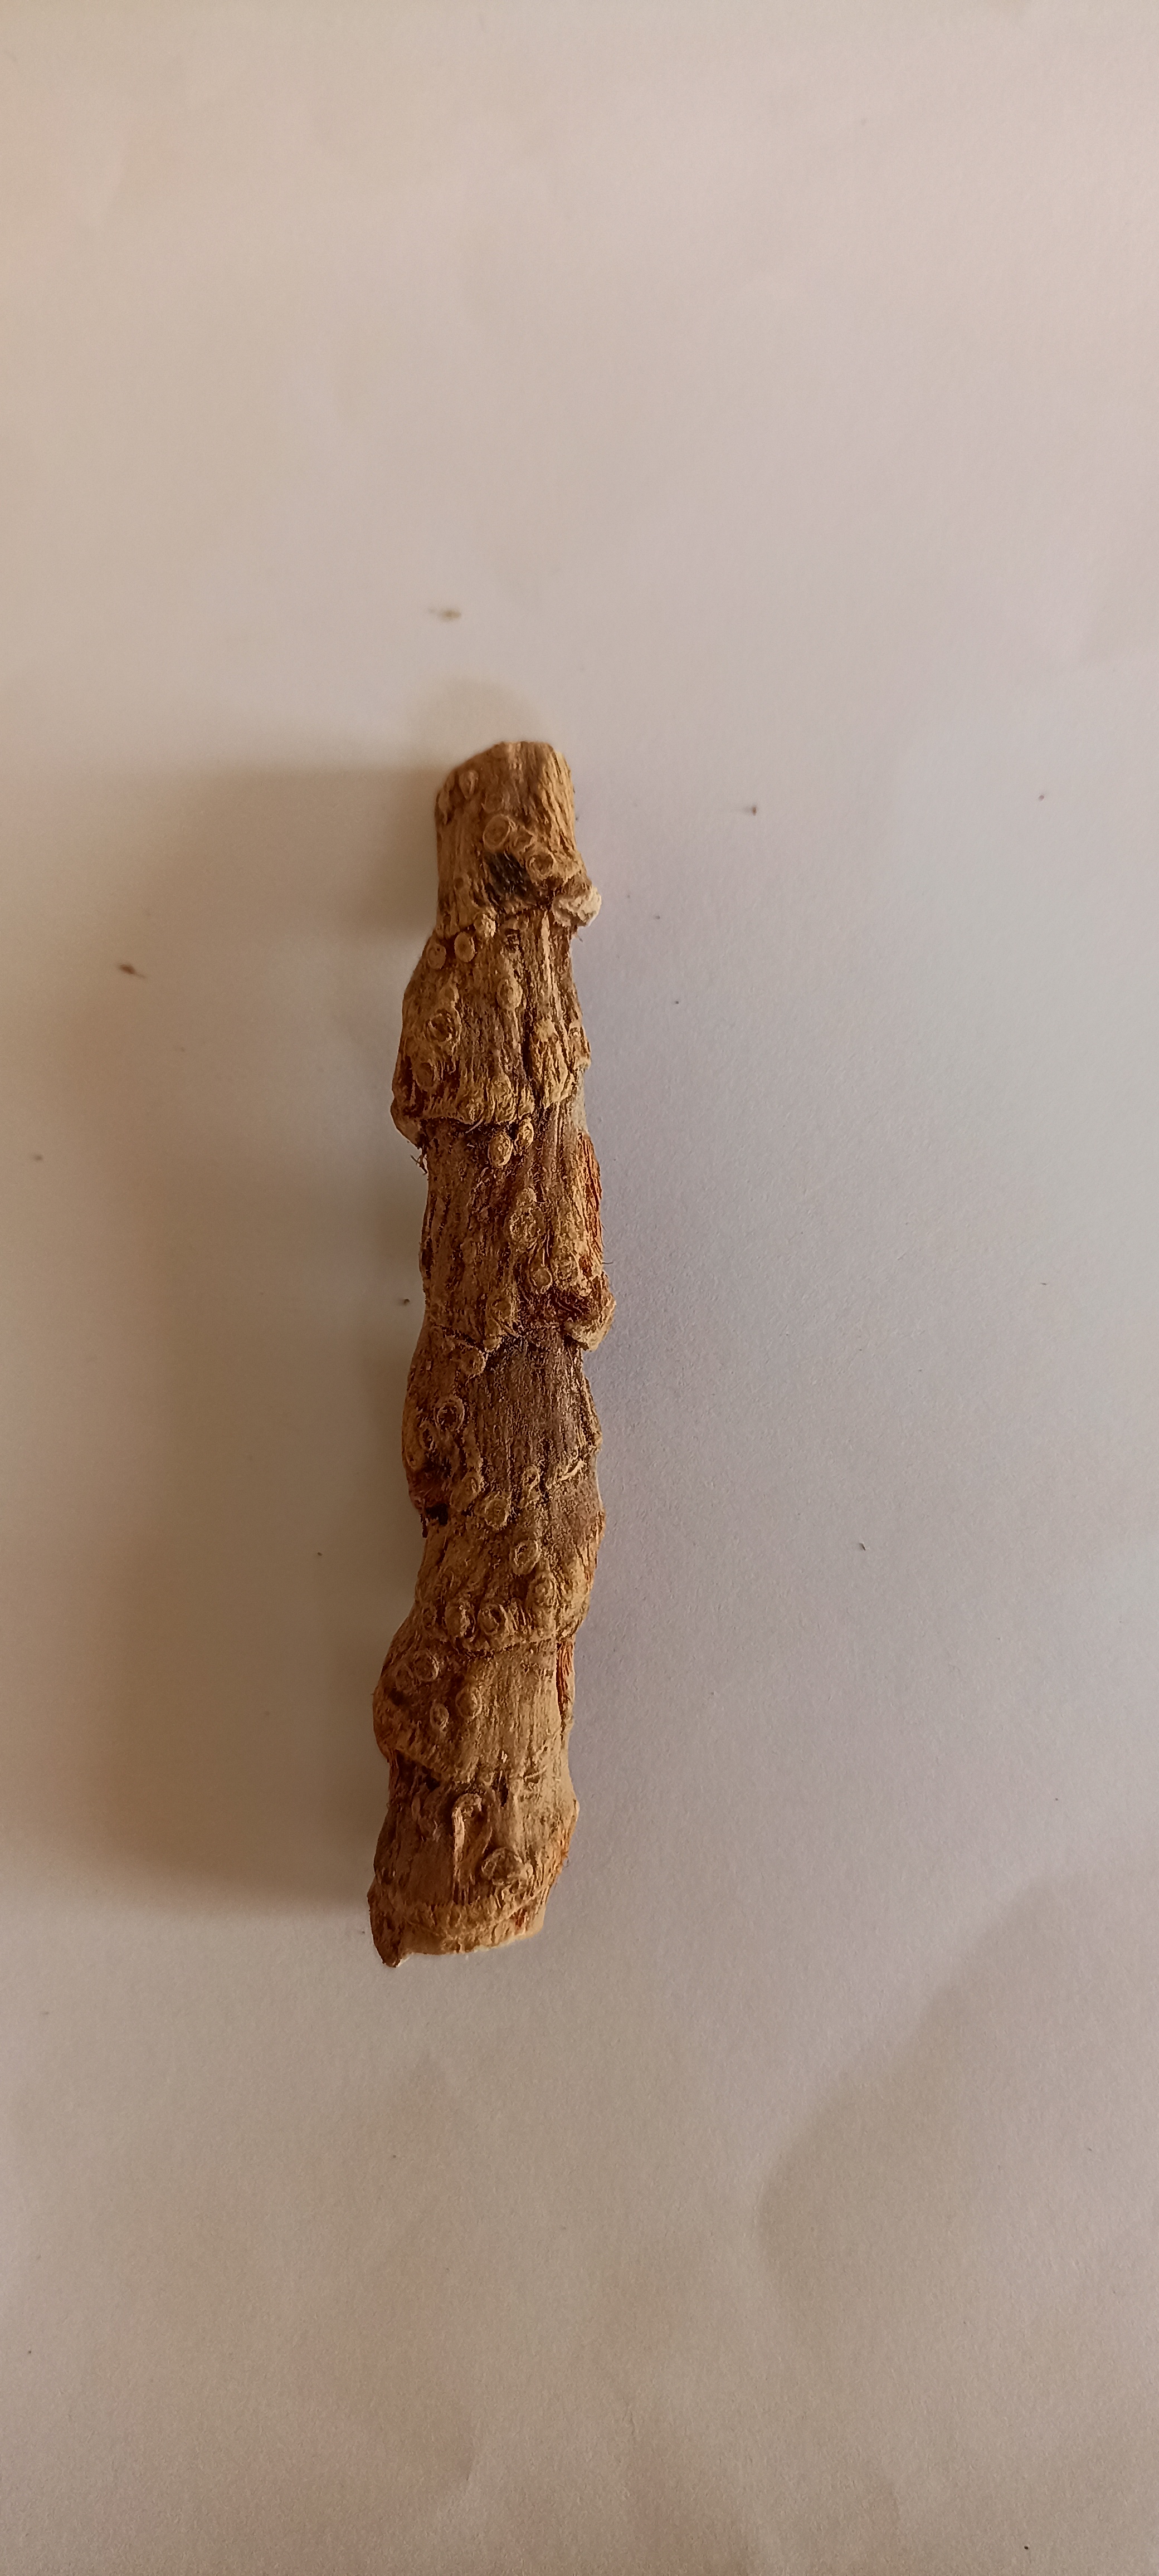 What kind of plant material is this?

vekhand
